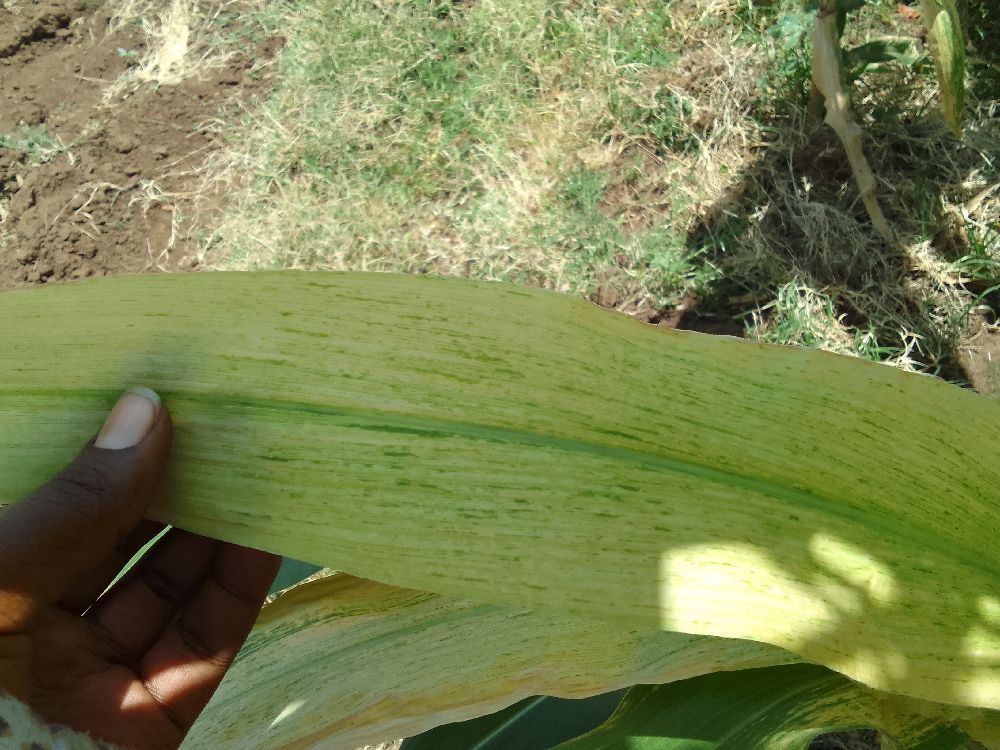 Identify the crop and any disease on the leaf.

maize, maize lethal necrosis
